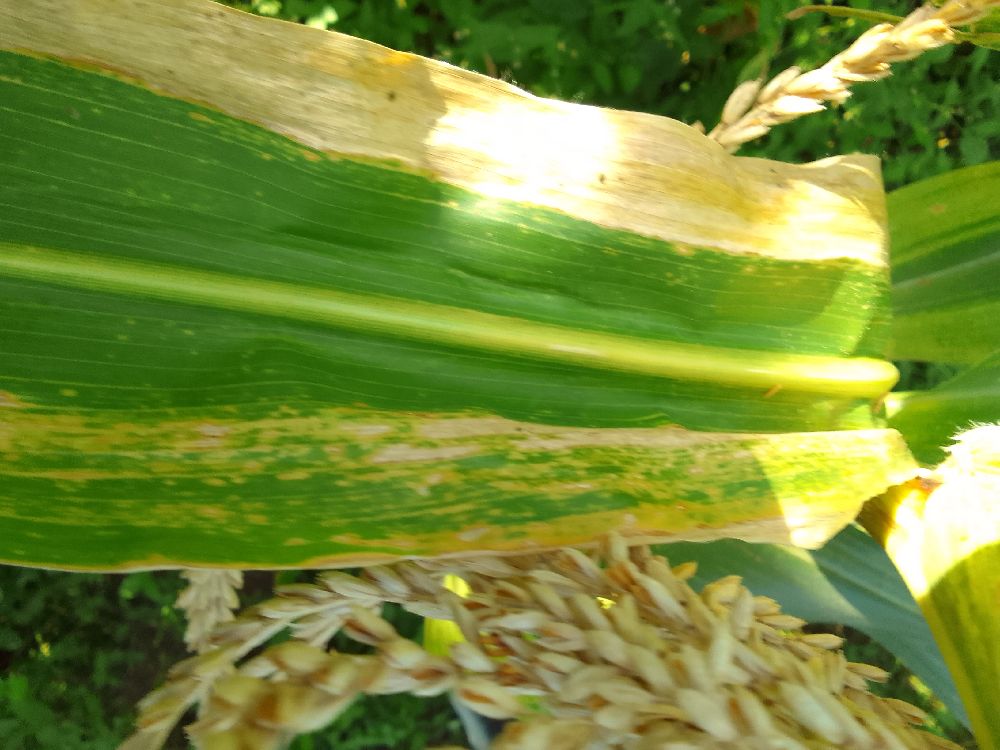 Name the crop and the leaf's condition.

maize, maize lethal necrosis
